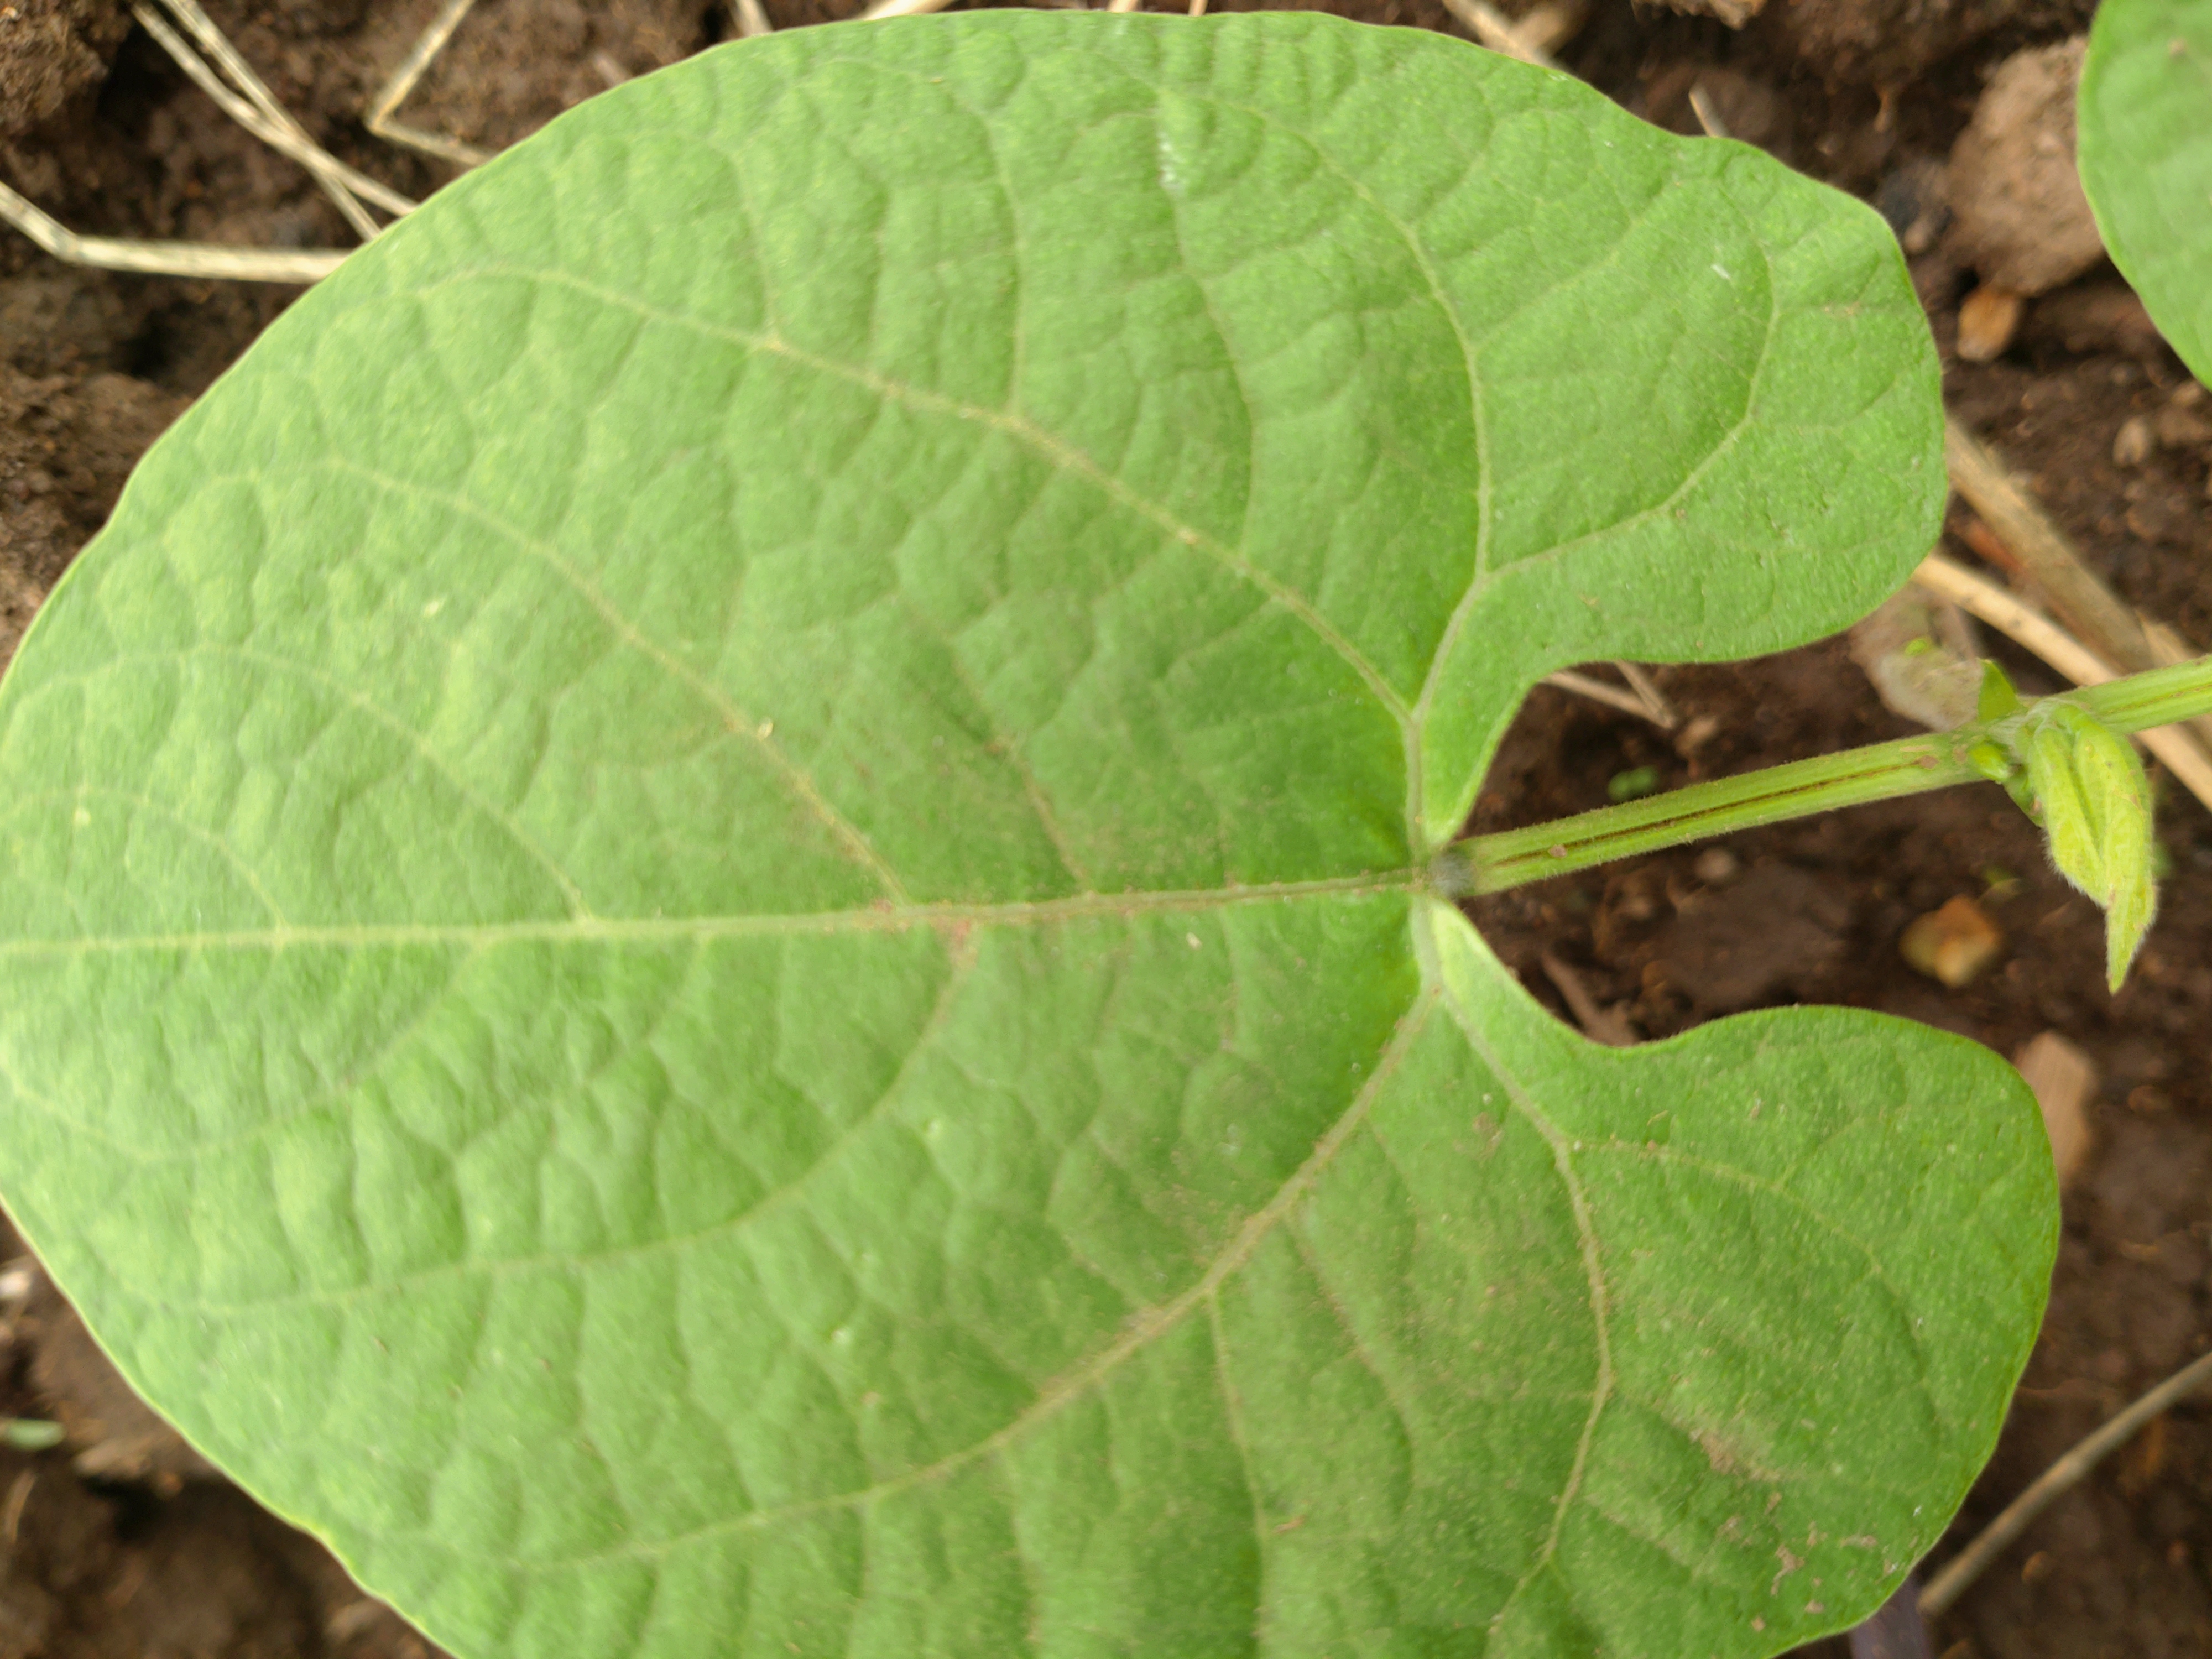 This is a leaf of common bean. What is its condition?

healthy
